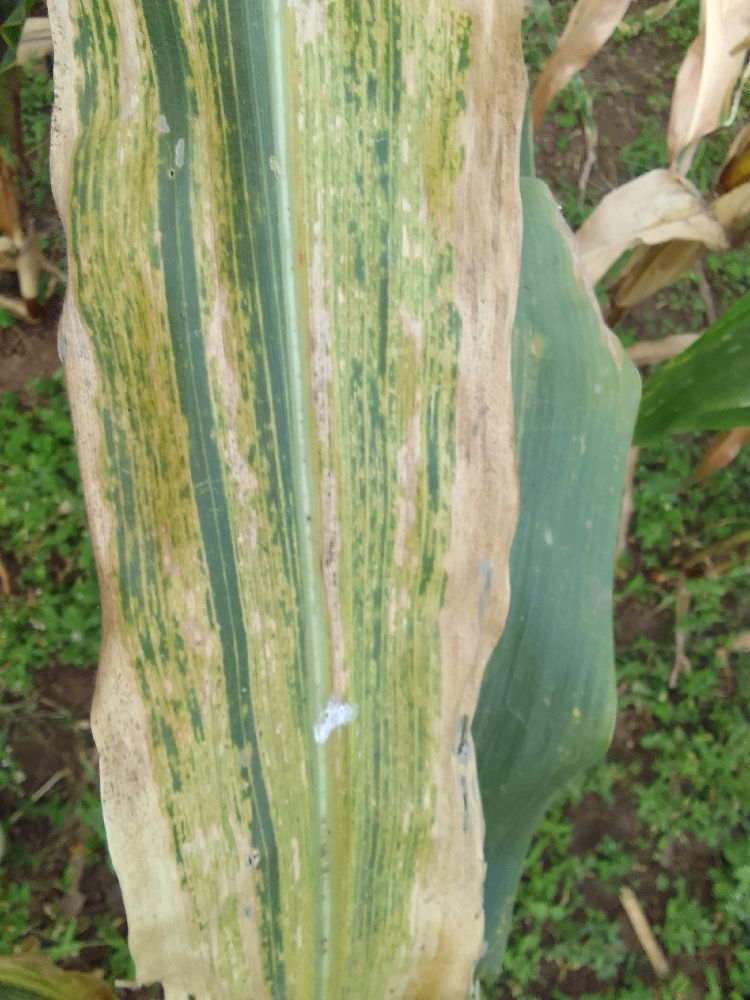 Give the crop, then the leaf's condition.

maize, maize lethal necrosis
